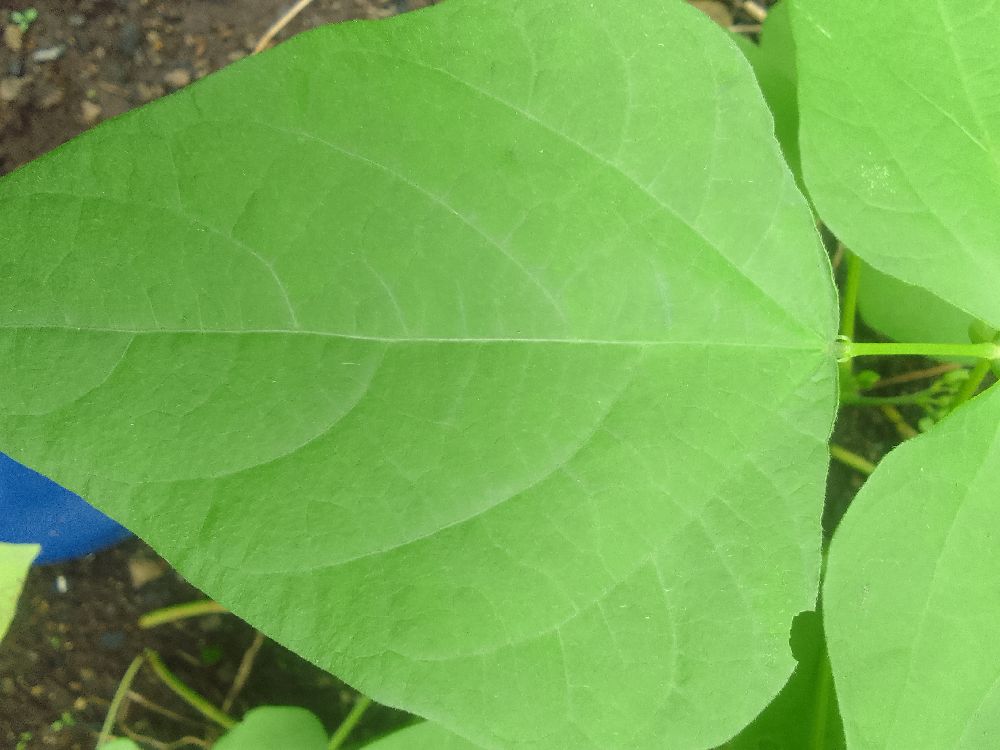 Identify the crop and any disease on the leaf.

common bean, healthy
